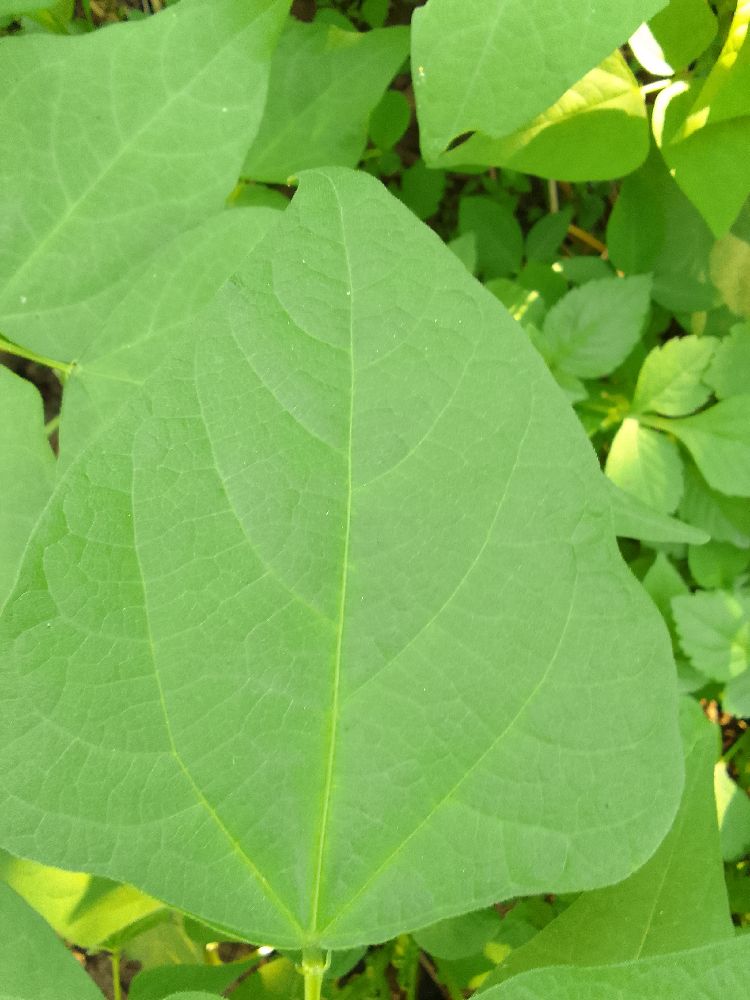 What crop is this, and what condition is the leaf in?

common bean, healthy
